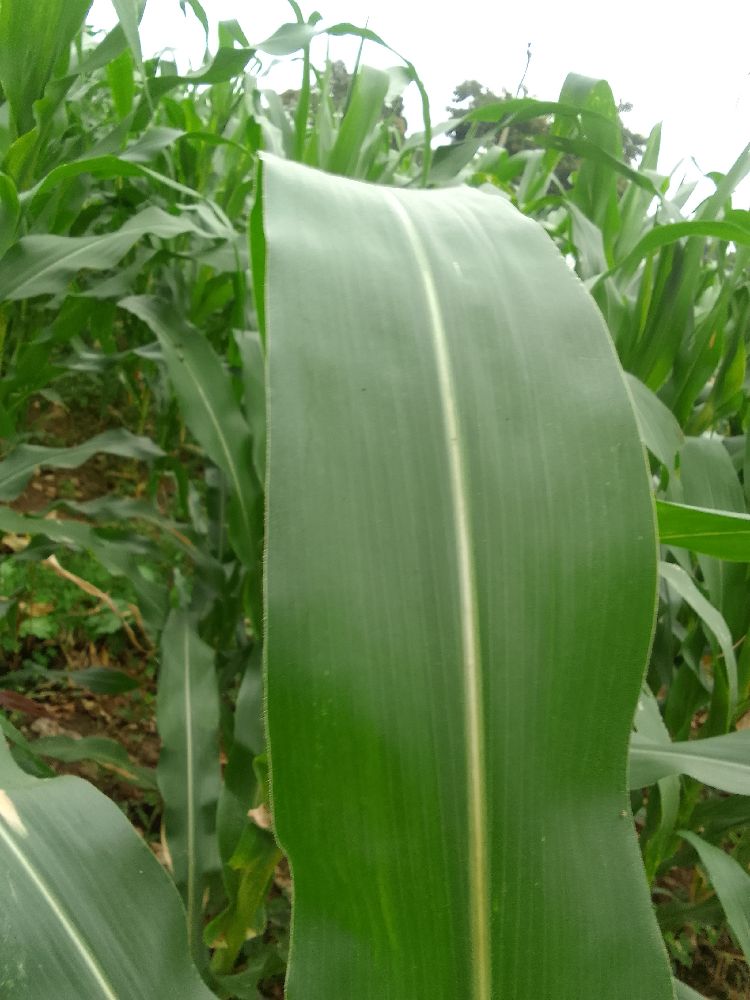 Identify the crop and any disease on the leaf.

maize, healthy
